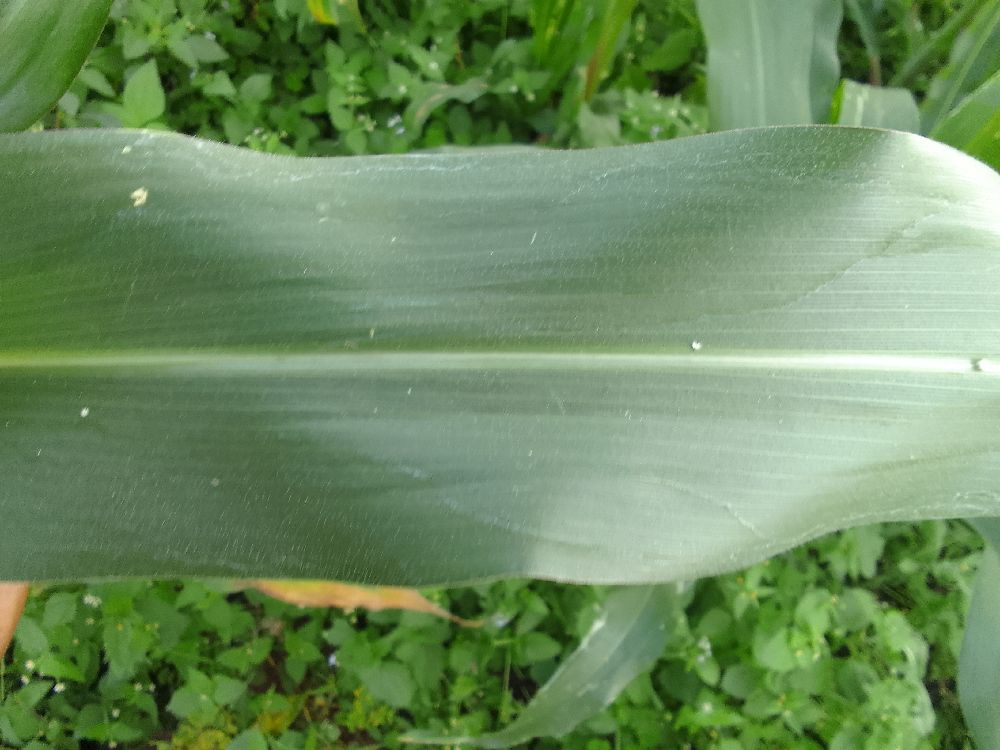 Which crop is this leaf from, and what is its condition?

maize, healthy
